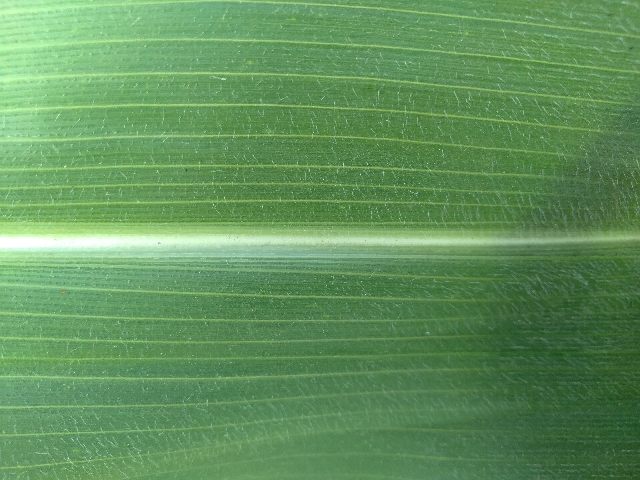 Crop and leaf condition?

maize, healthy
